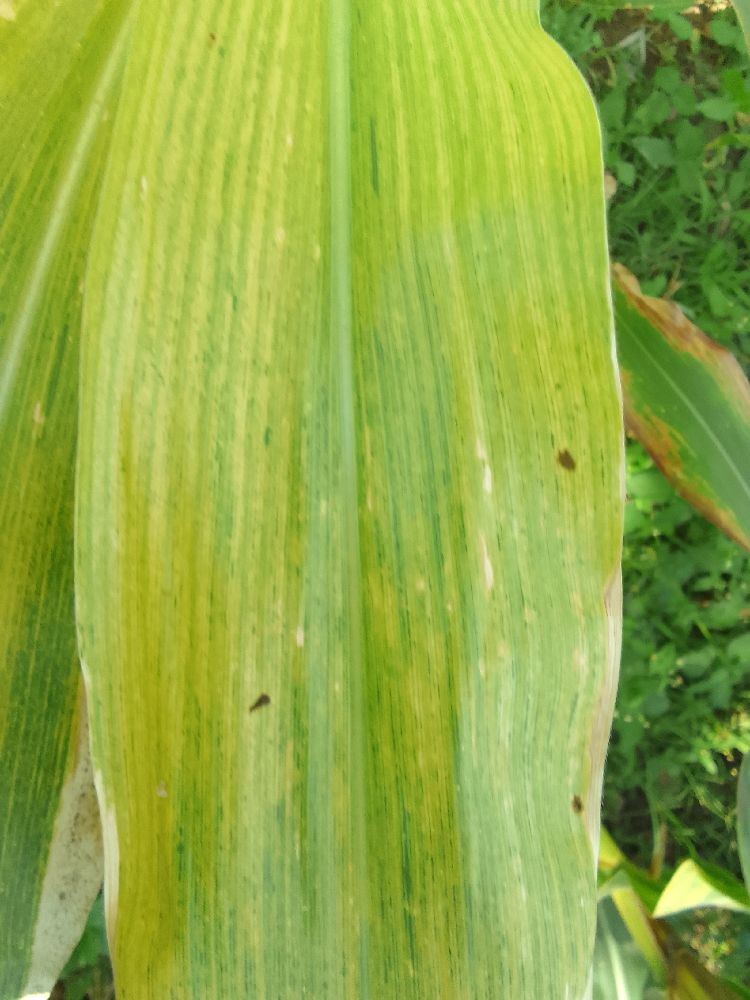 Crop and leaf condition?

maize, maize lethal necrosis
